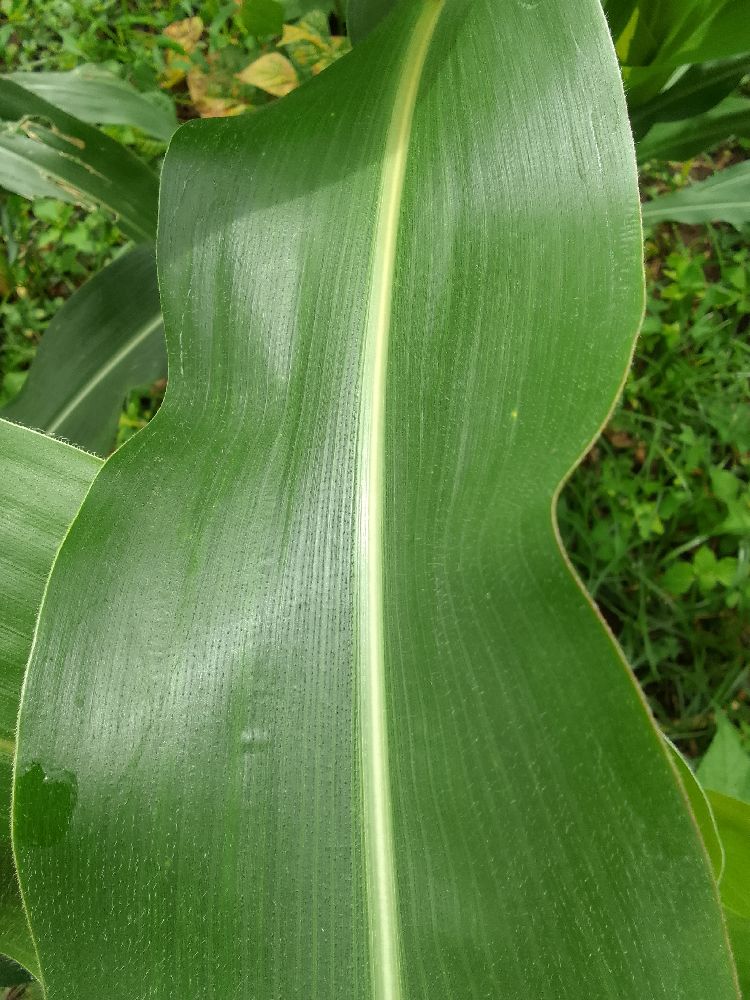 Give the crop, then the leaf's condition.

maize, healthy
